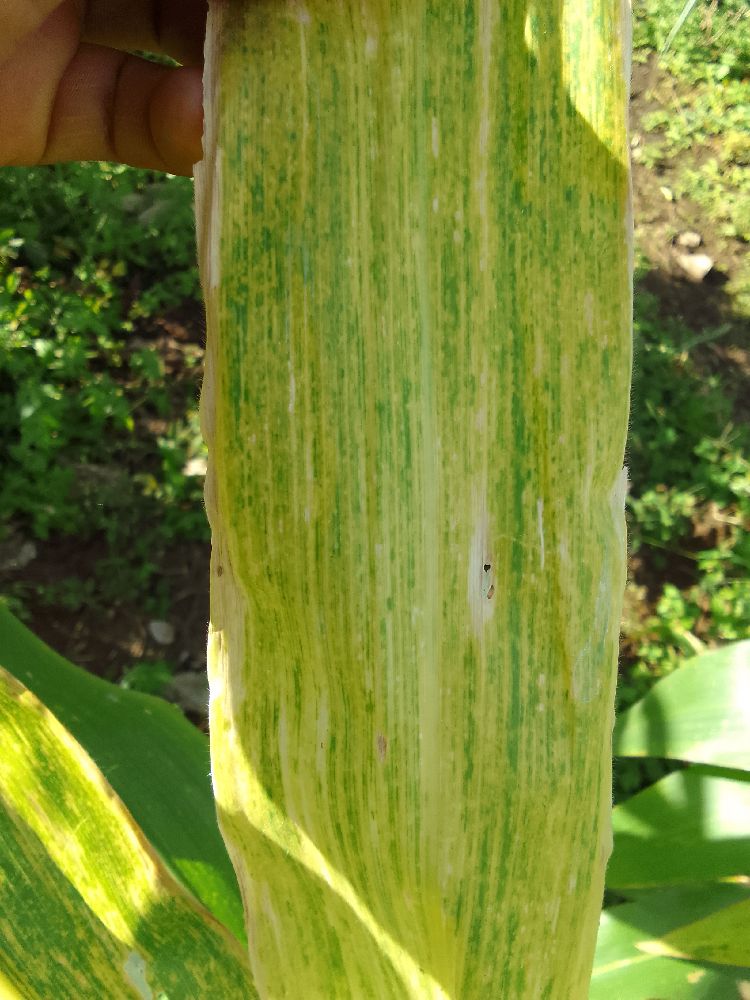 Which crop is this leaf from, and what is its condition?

maize, maize lethal necrosis
